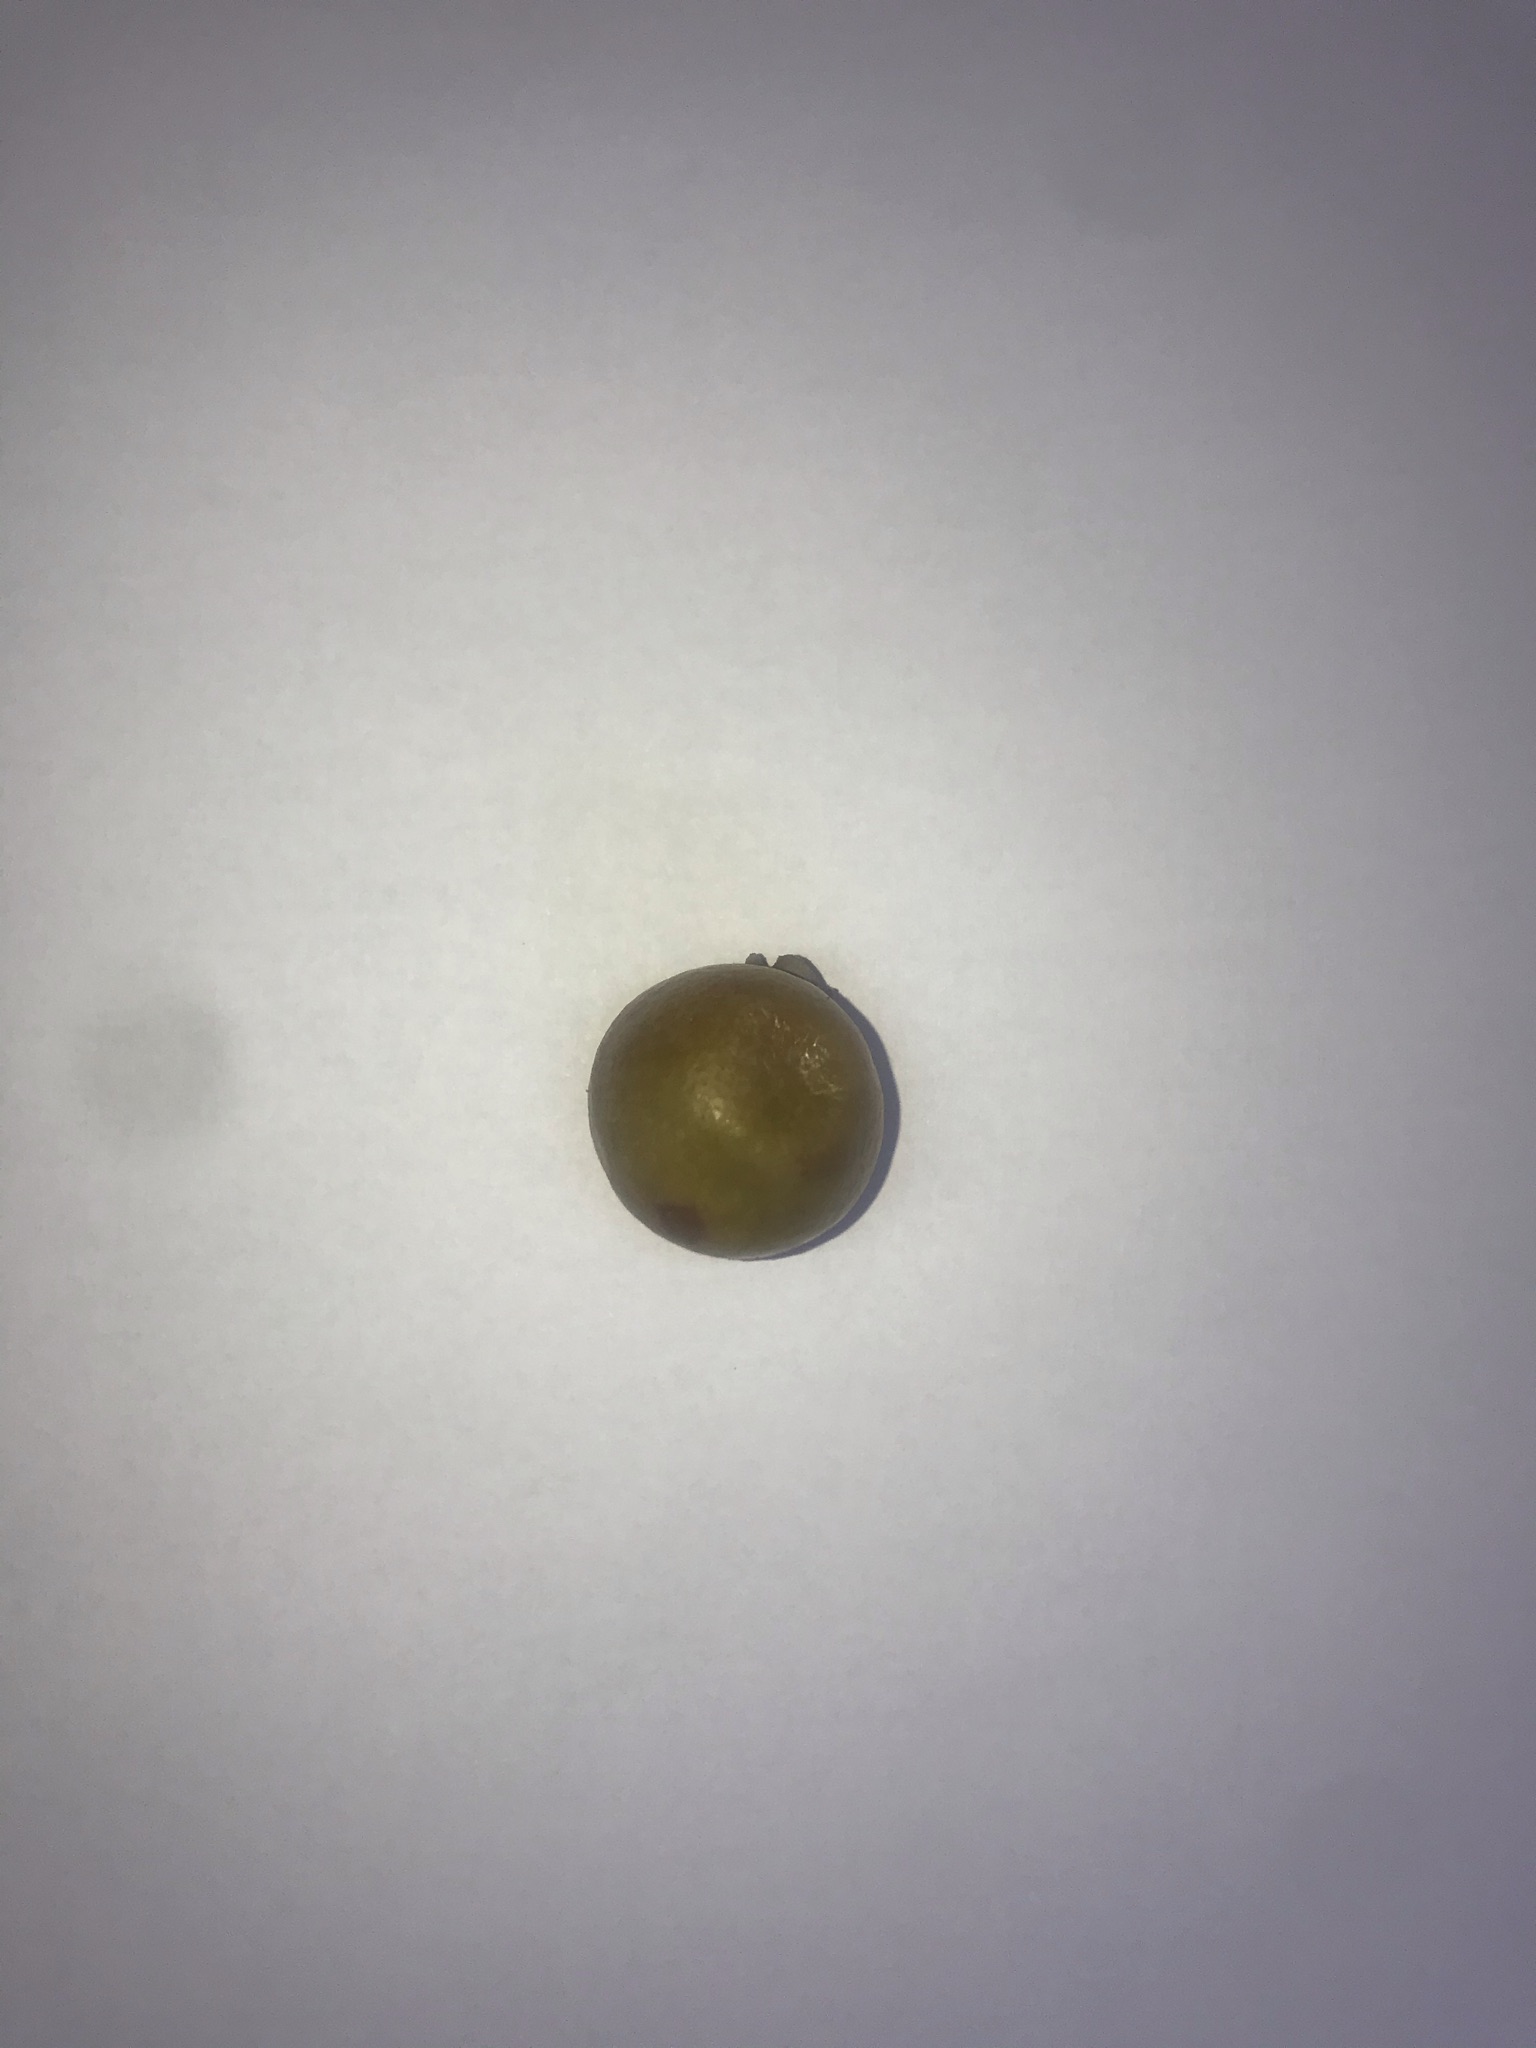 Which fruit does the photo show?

gabiroba
